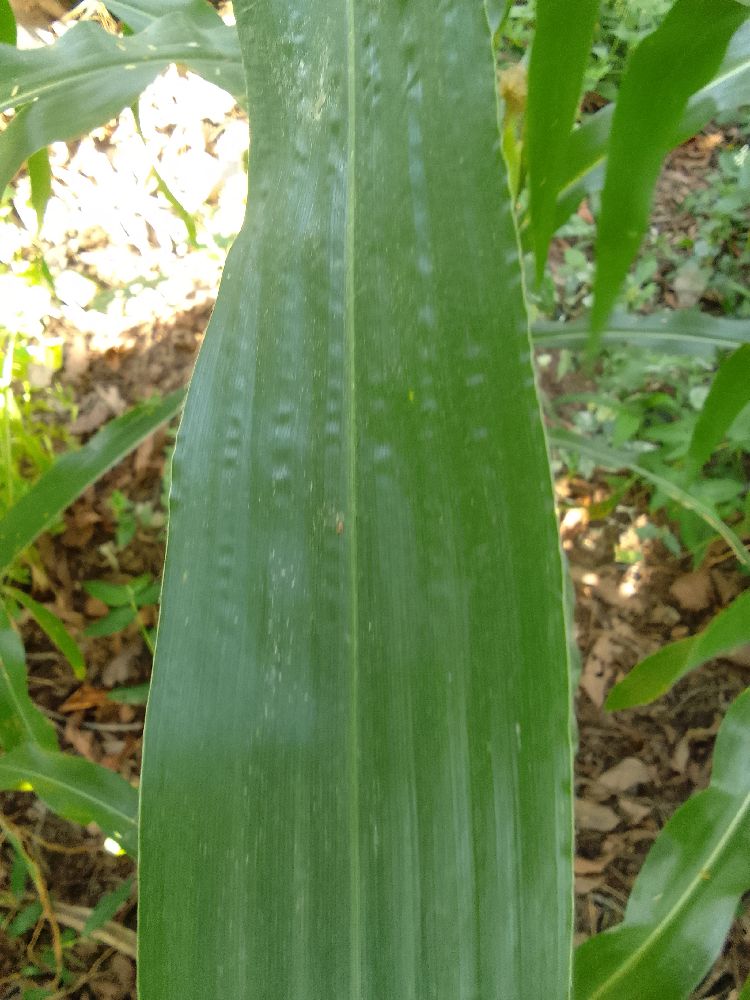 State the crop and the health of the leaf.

maize, healthy
